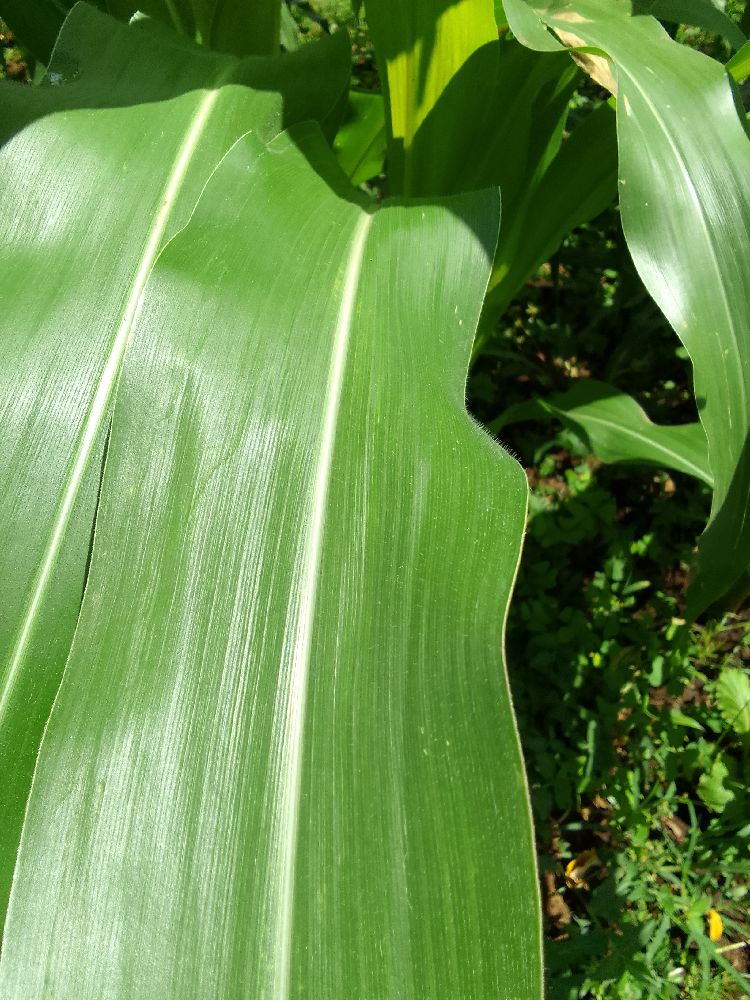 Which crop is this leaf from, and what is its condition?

maize, maize lethal necrosis
